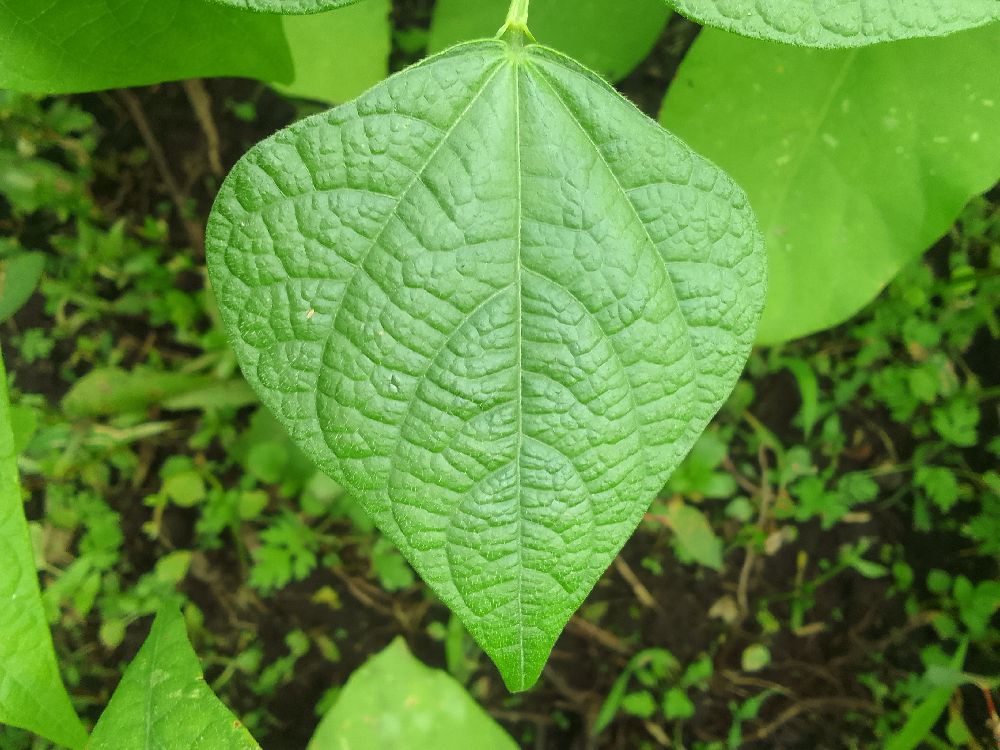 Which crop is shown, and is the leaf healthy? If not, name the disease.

common bean, healthy
